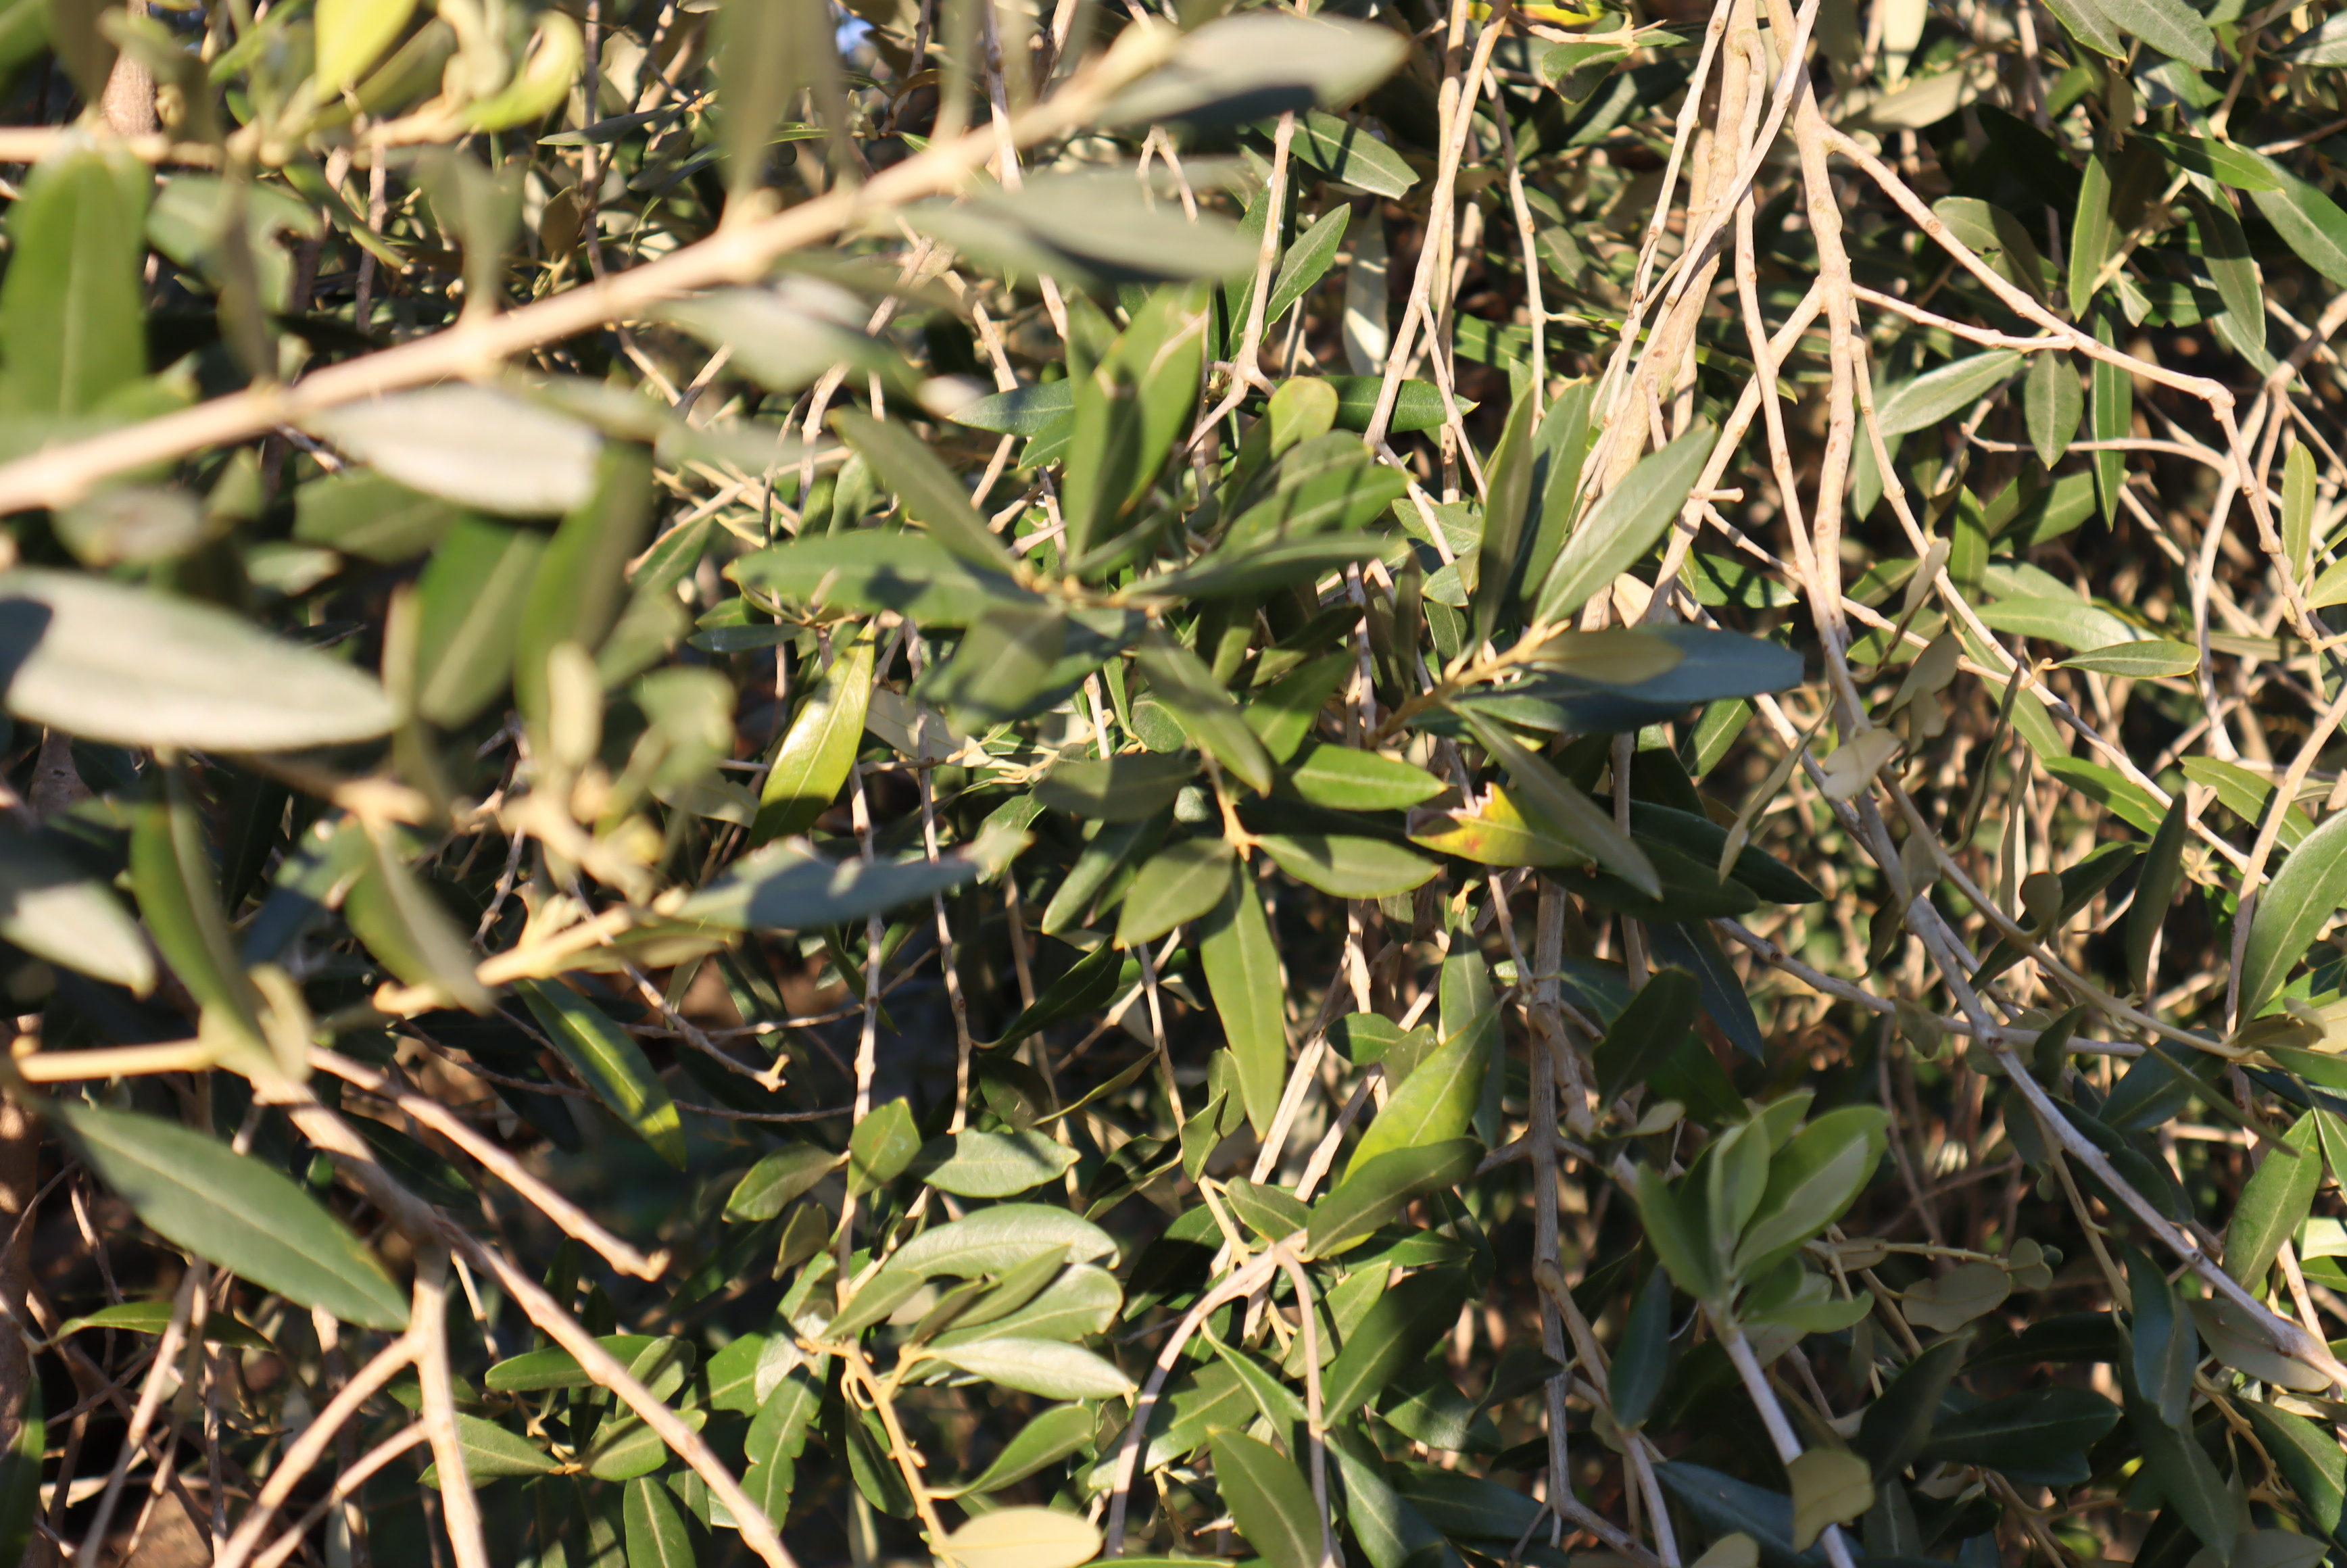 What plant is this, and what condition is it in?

olive, healthy
